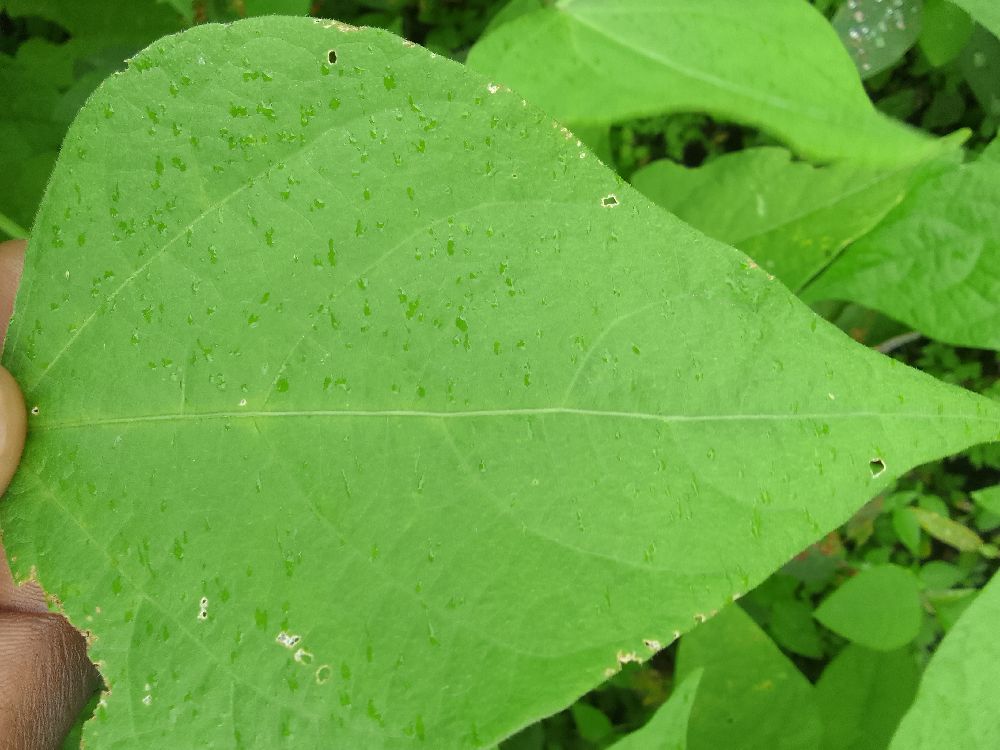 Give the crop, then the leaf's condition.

common bean, healthy
